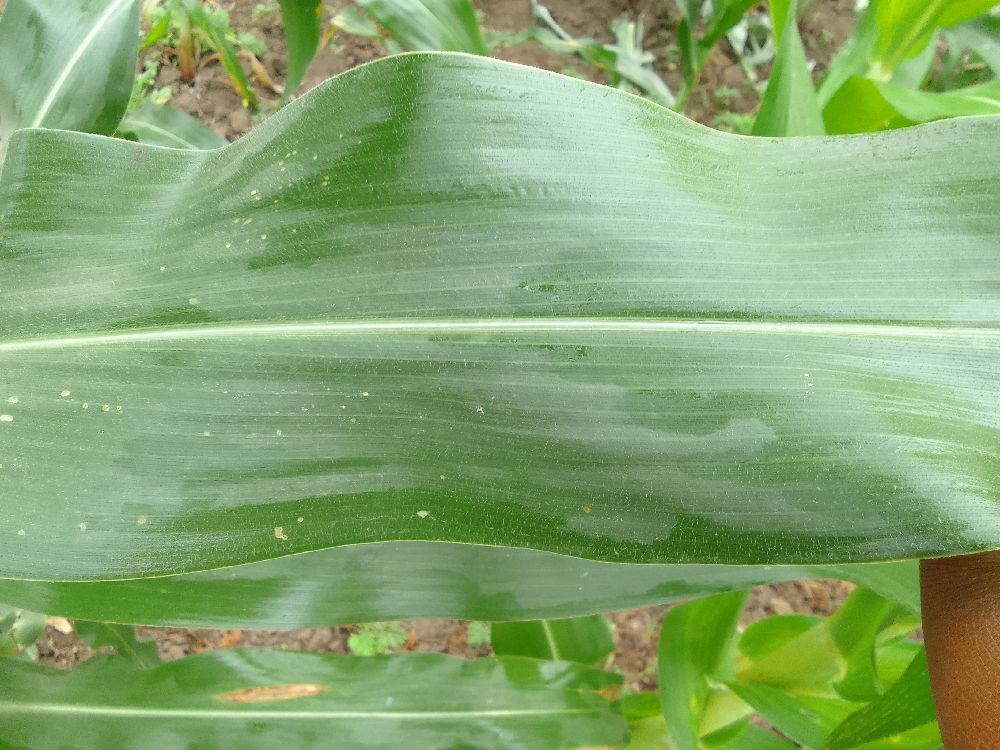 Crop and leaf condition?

maize, healthy
